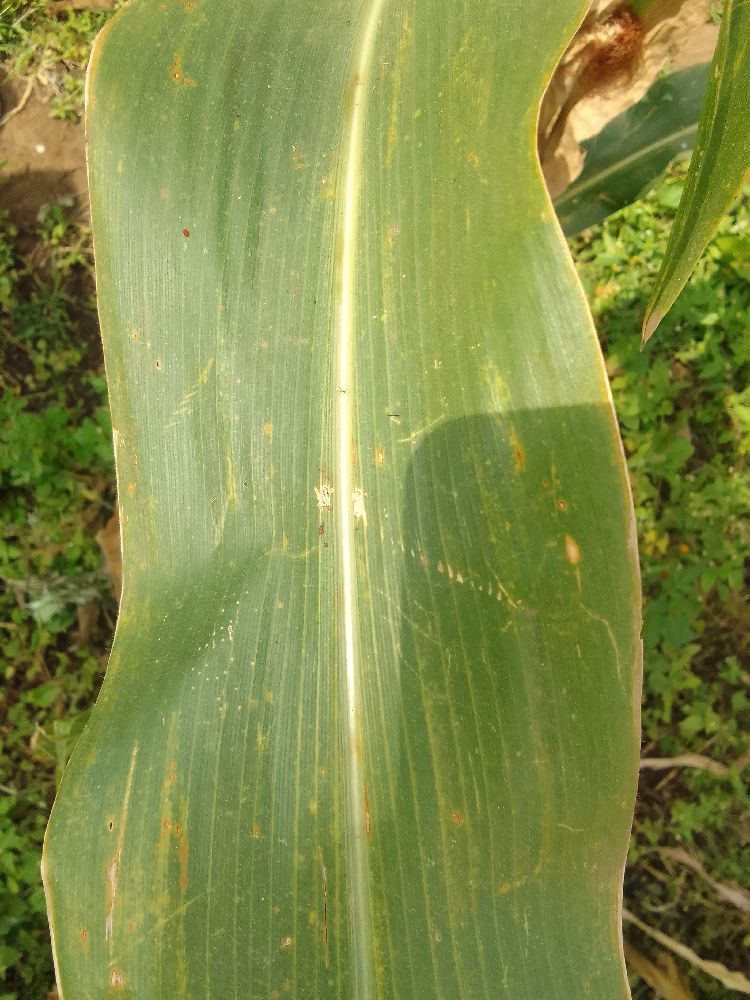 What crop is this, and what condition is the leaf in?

maize, maize lethal necrosis
